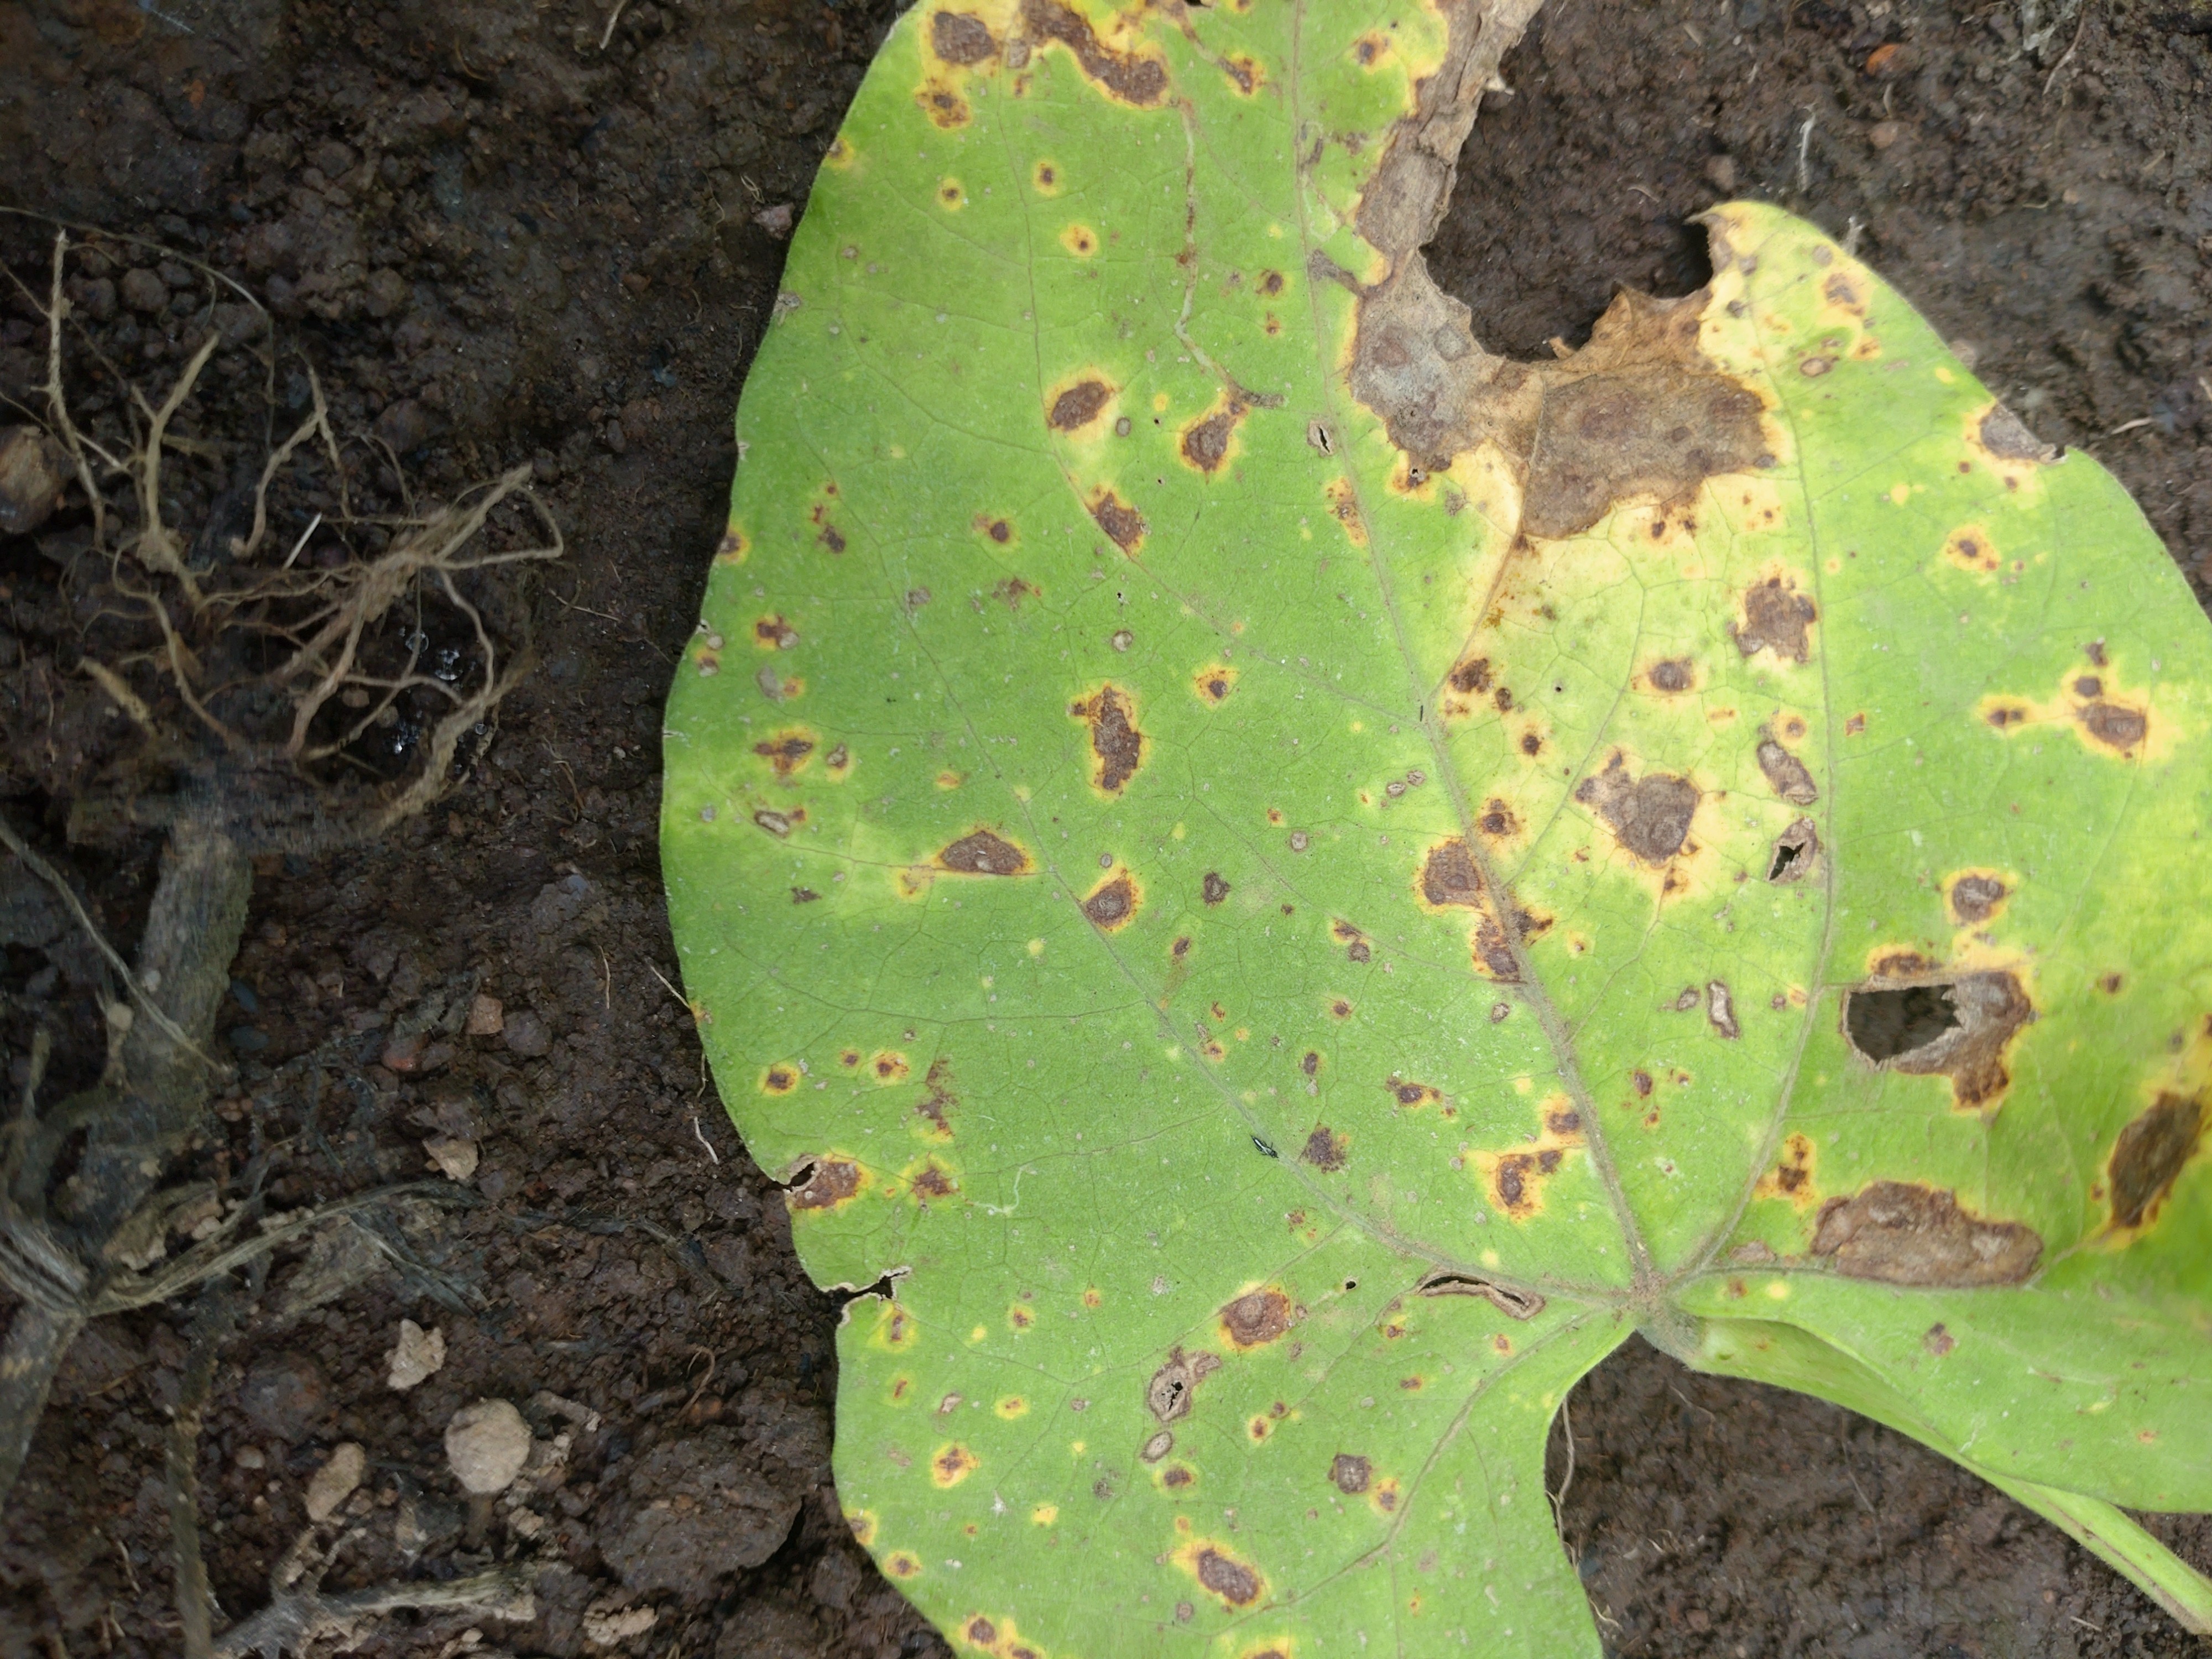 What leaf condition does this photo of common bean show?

rust
